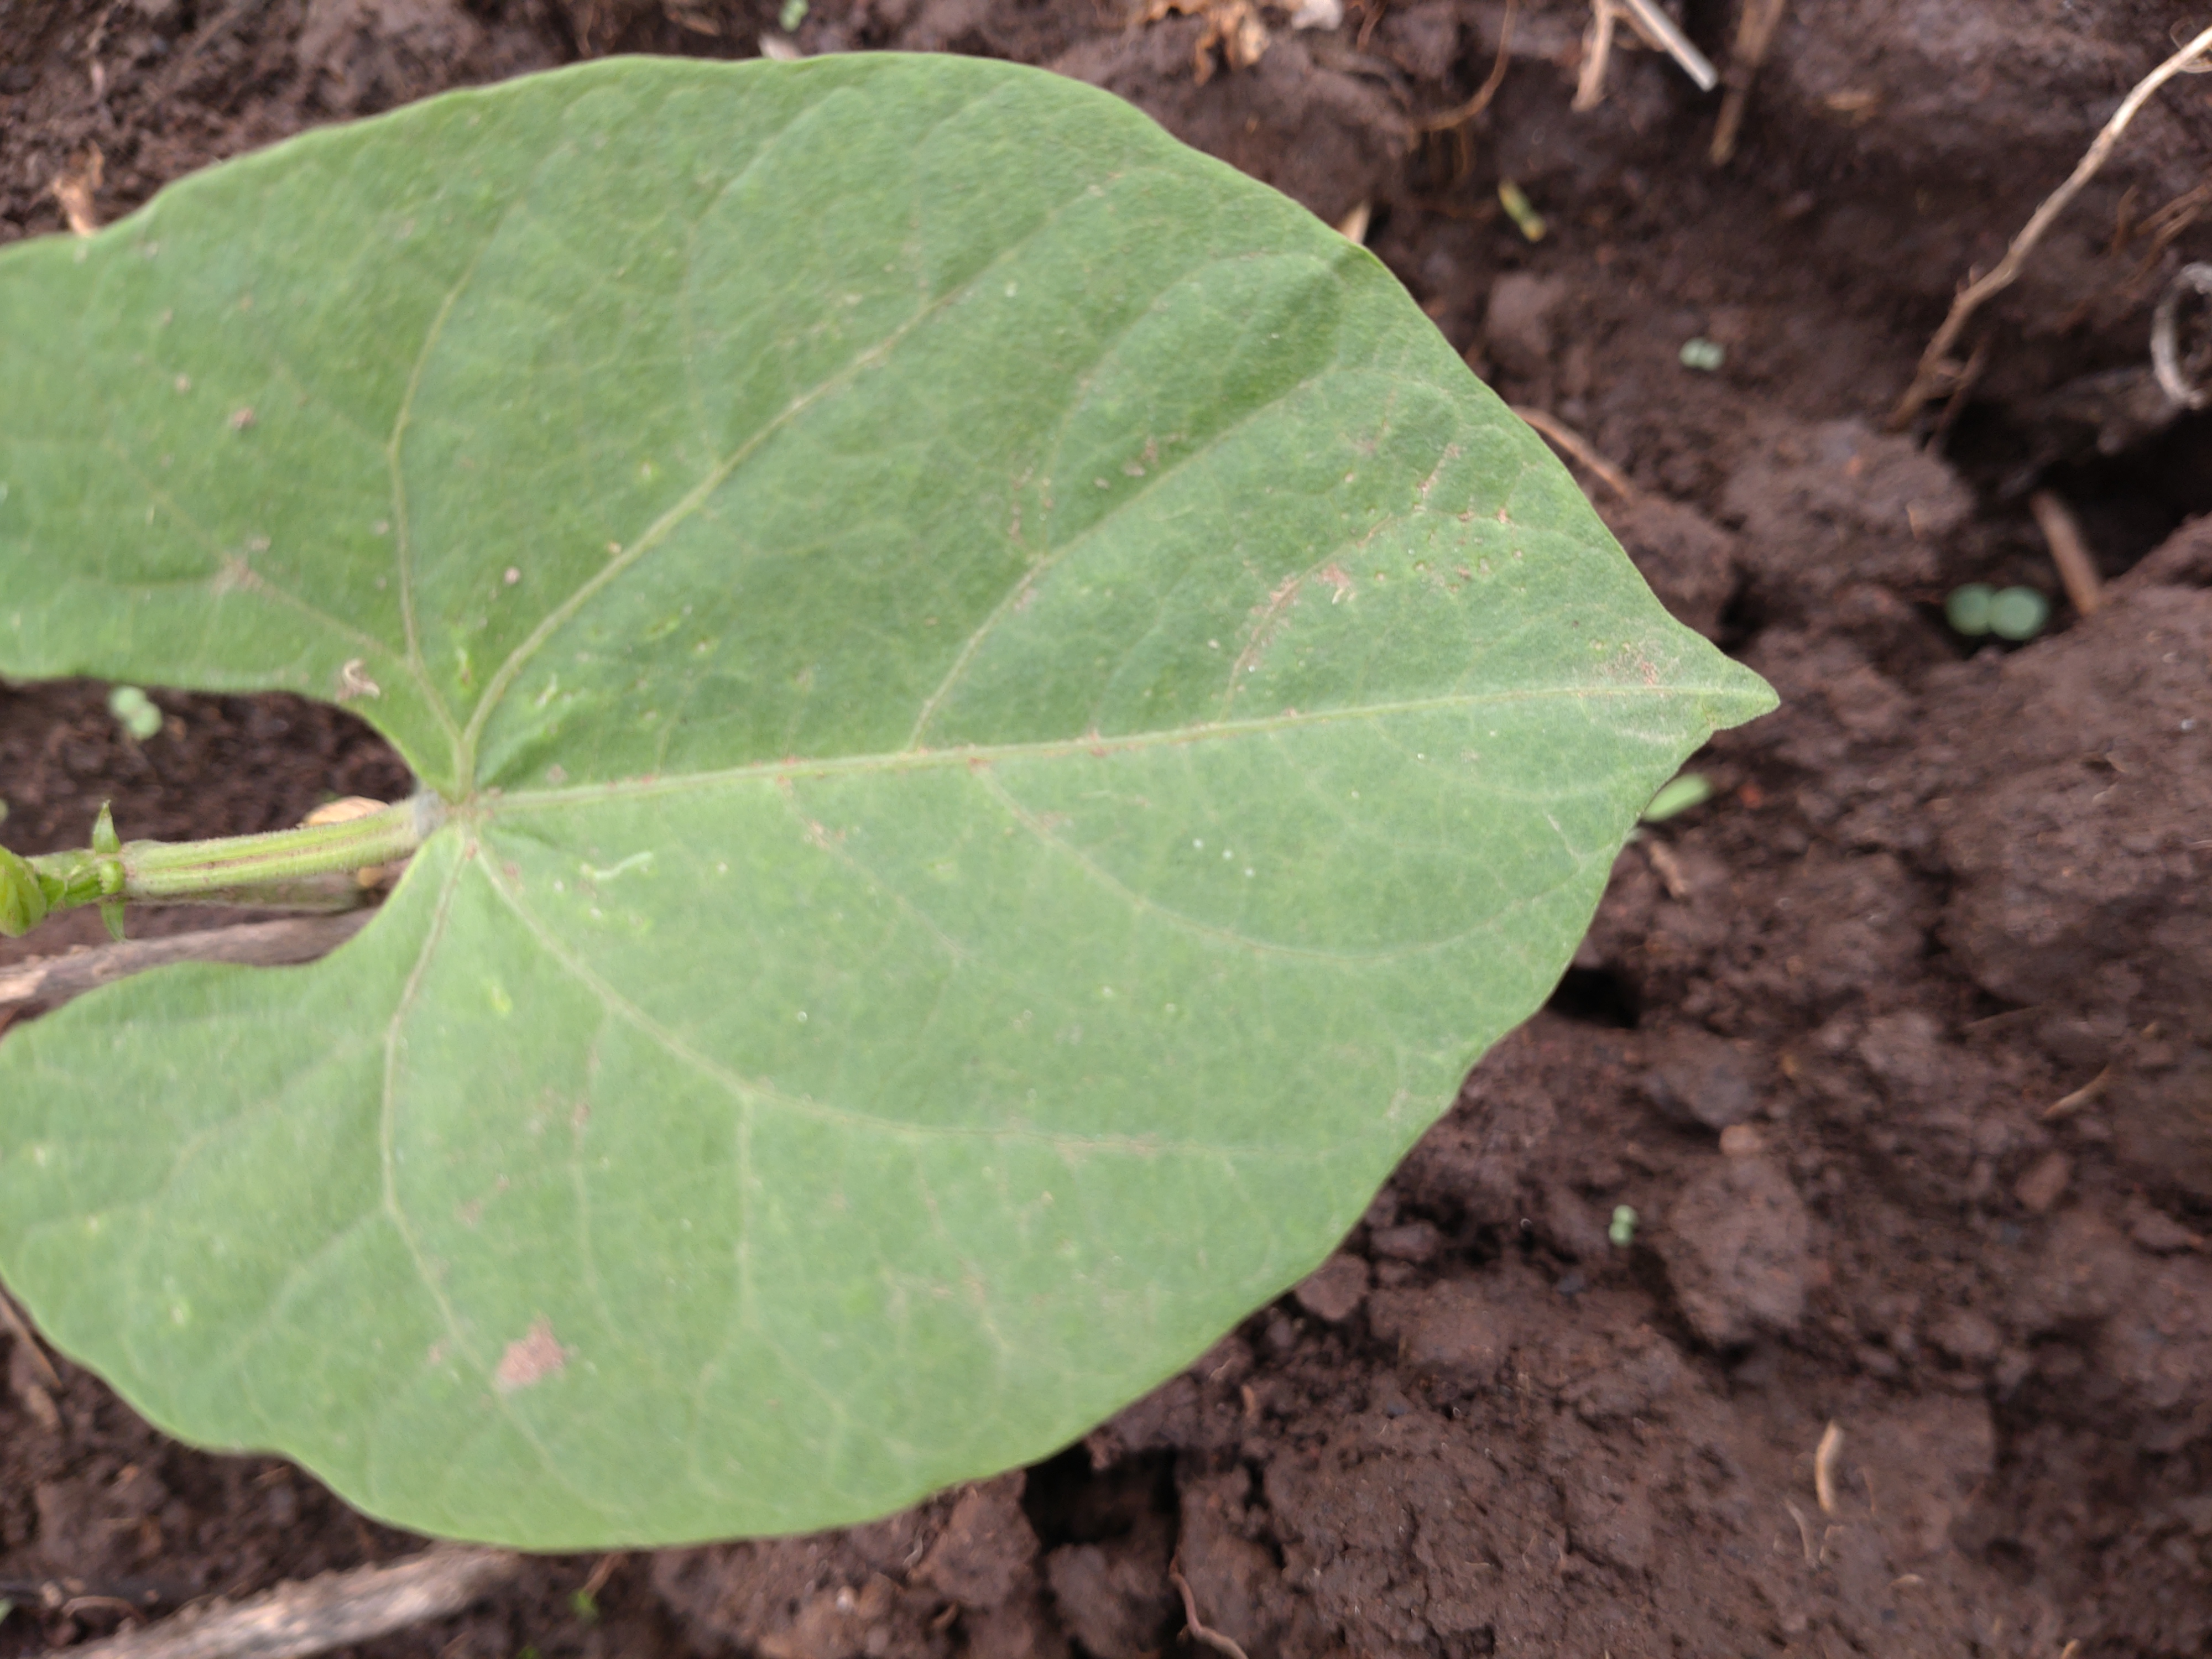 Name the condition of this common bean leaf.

healthy
